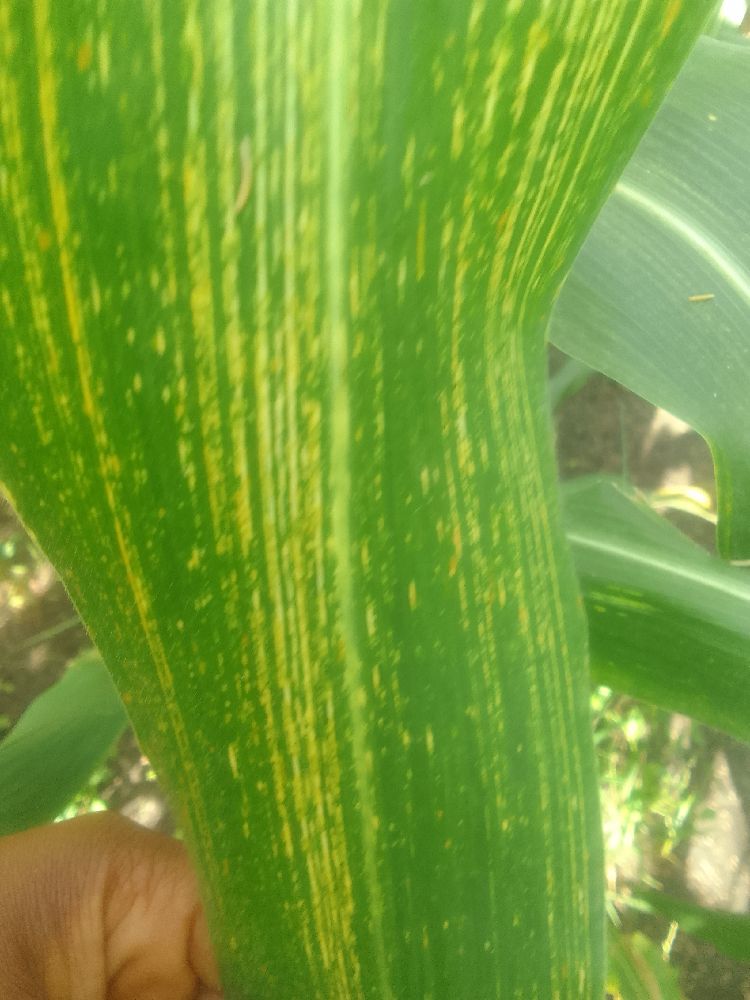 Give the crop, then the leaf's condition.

maize, maize streak virus
